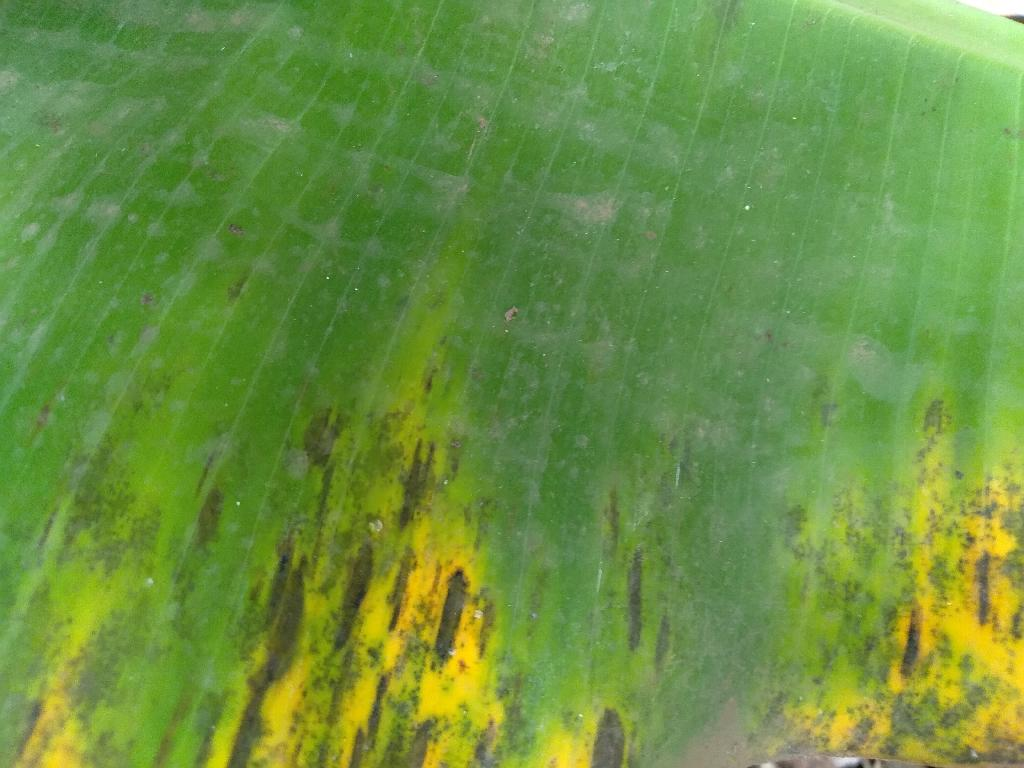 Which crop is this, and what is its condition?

banana, black sigatoka
